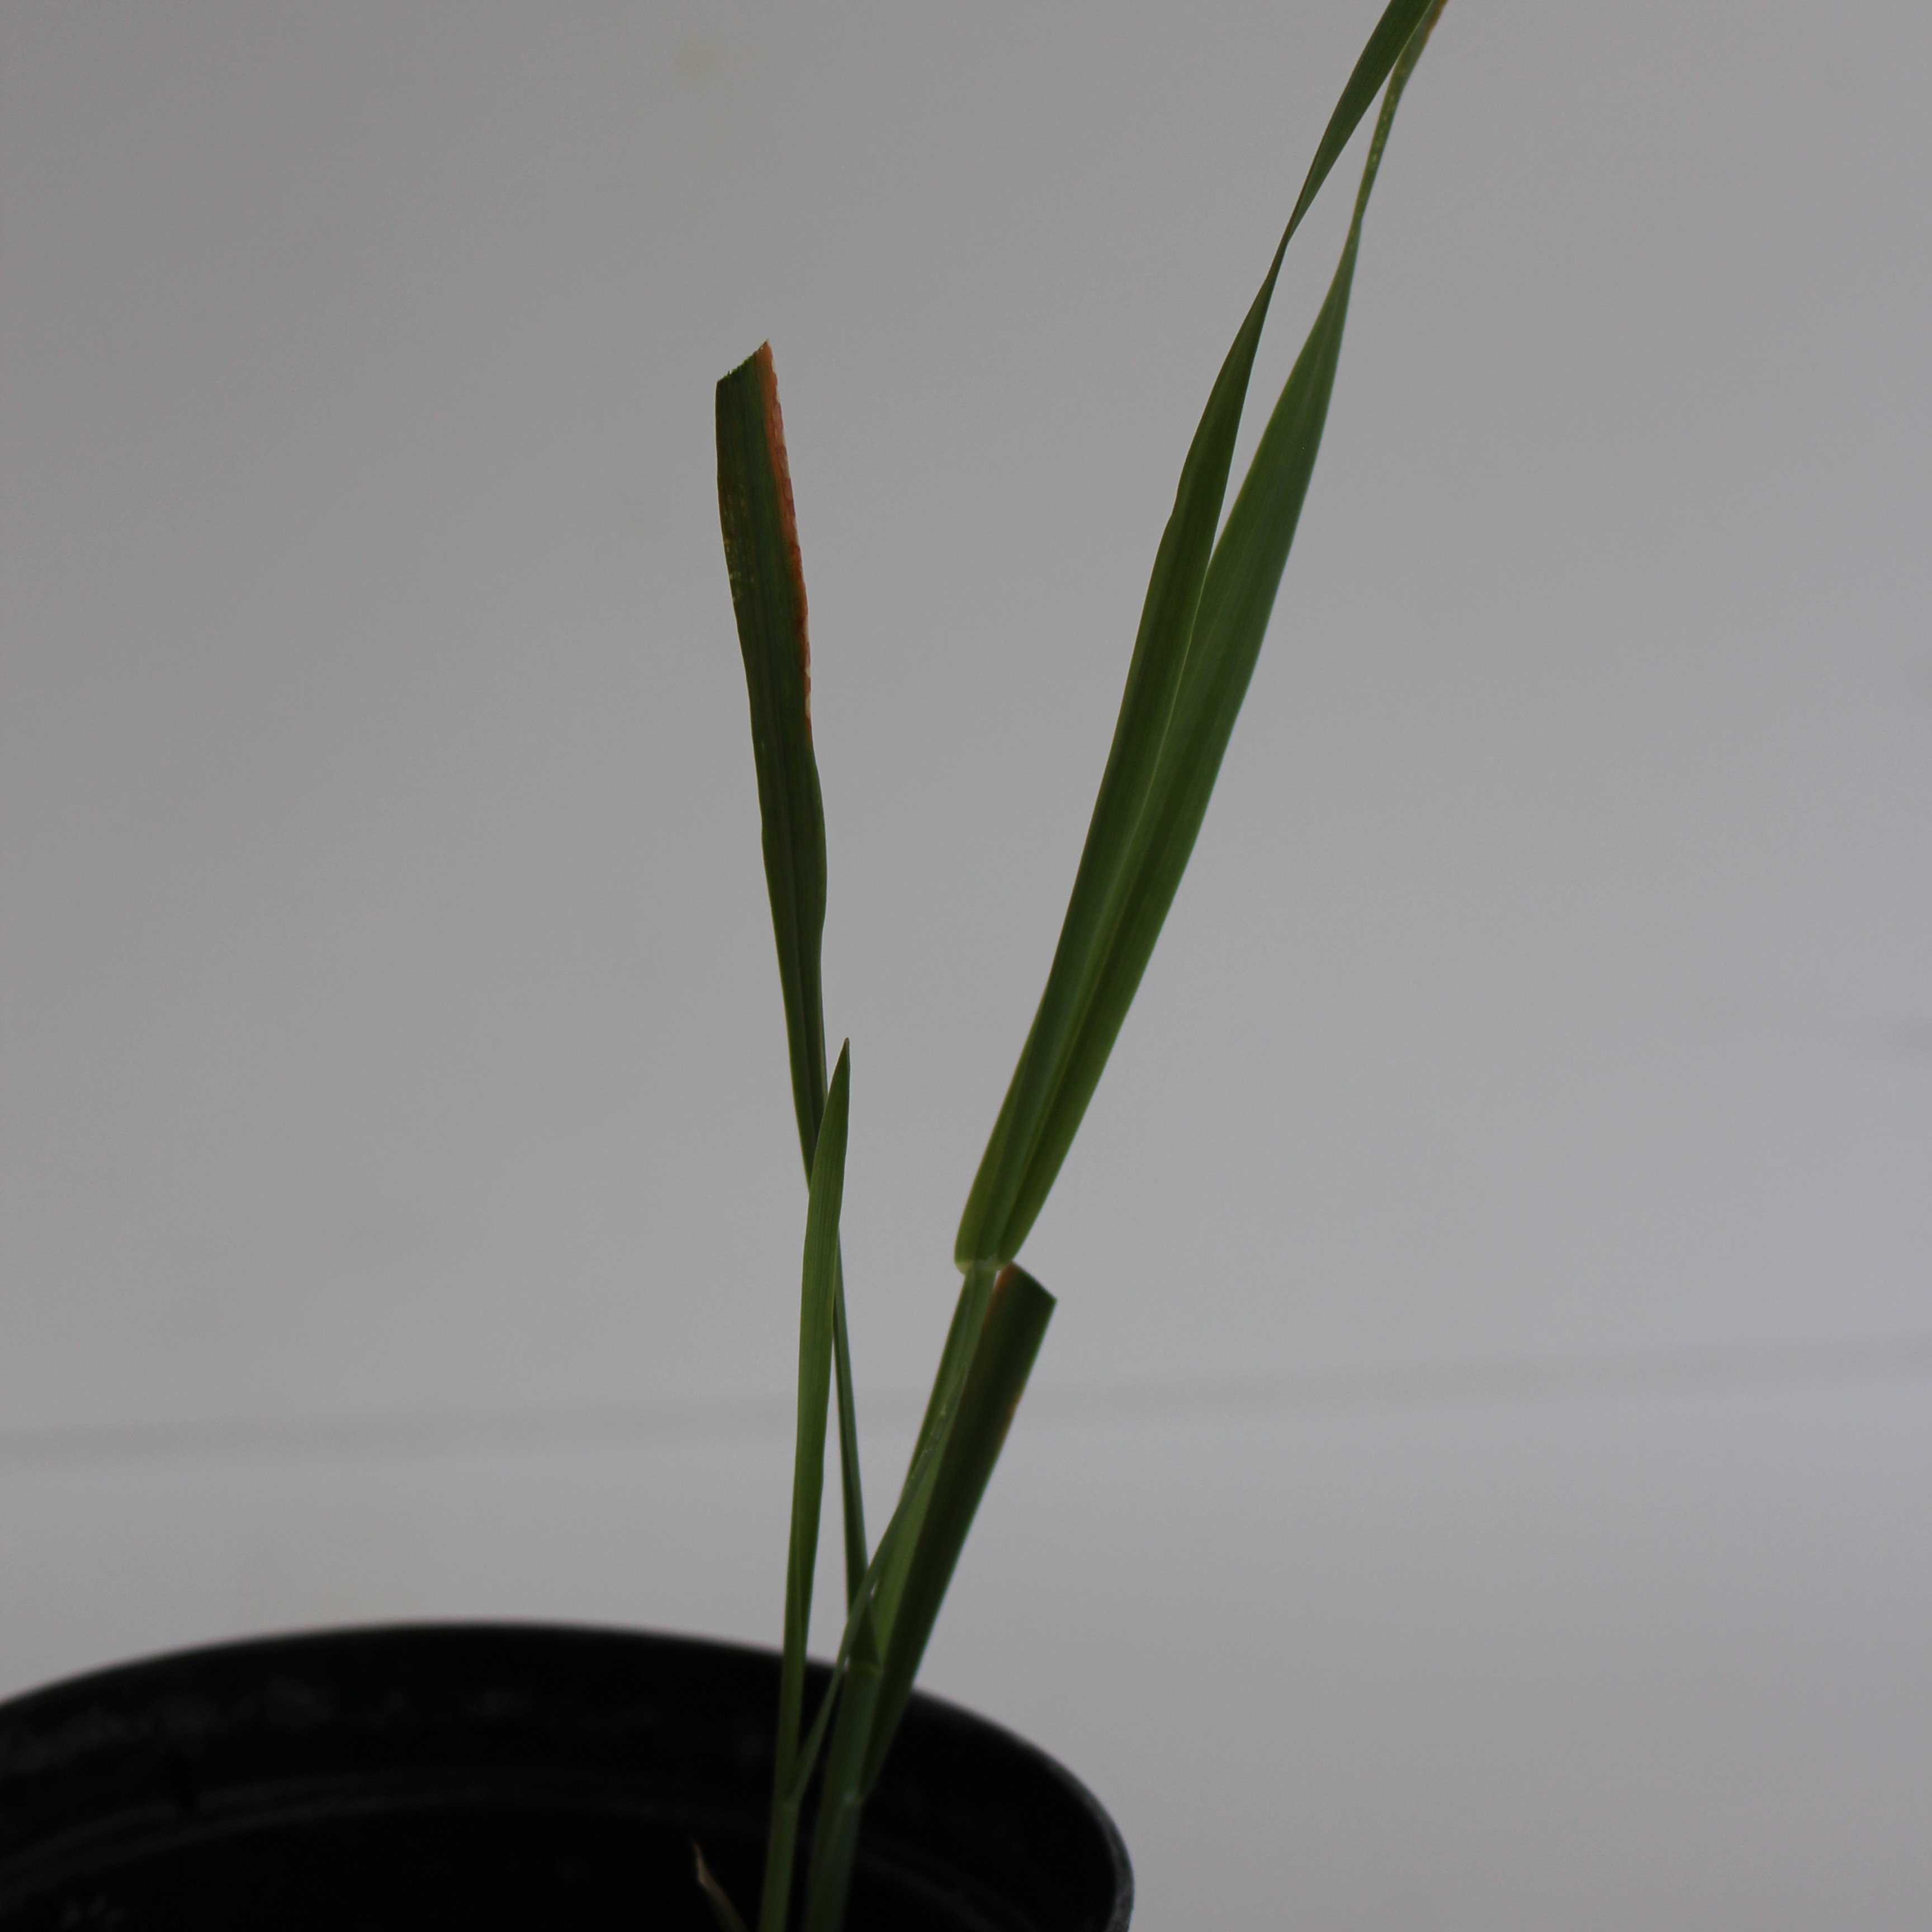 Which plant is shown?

Avena sterilis
